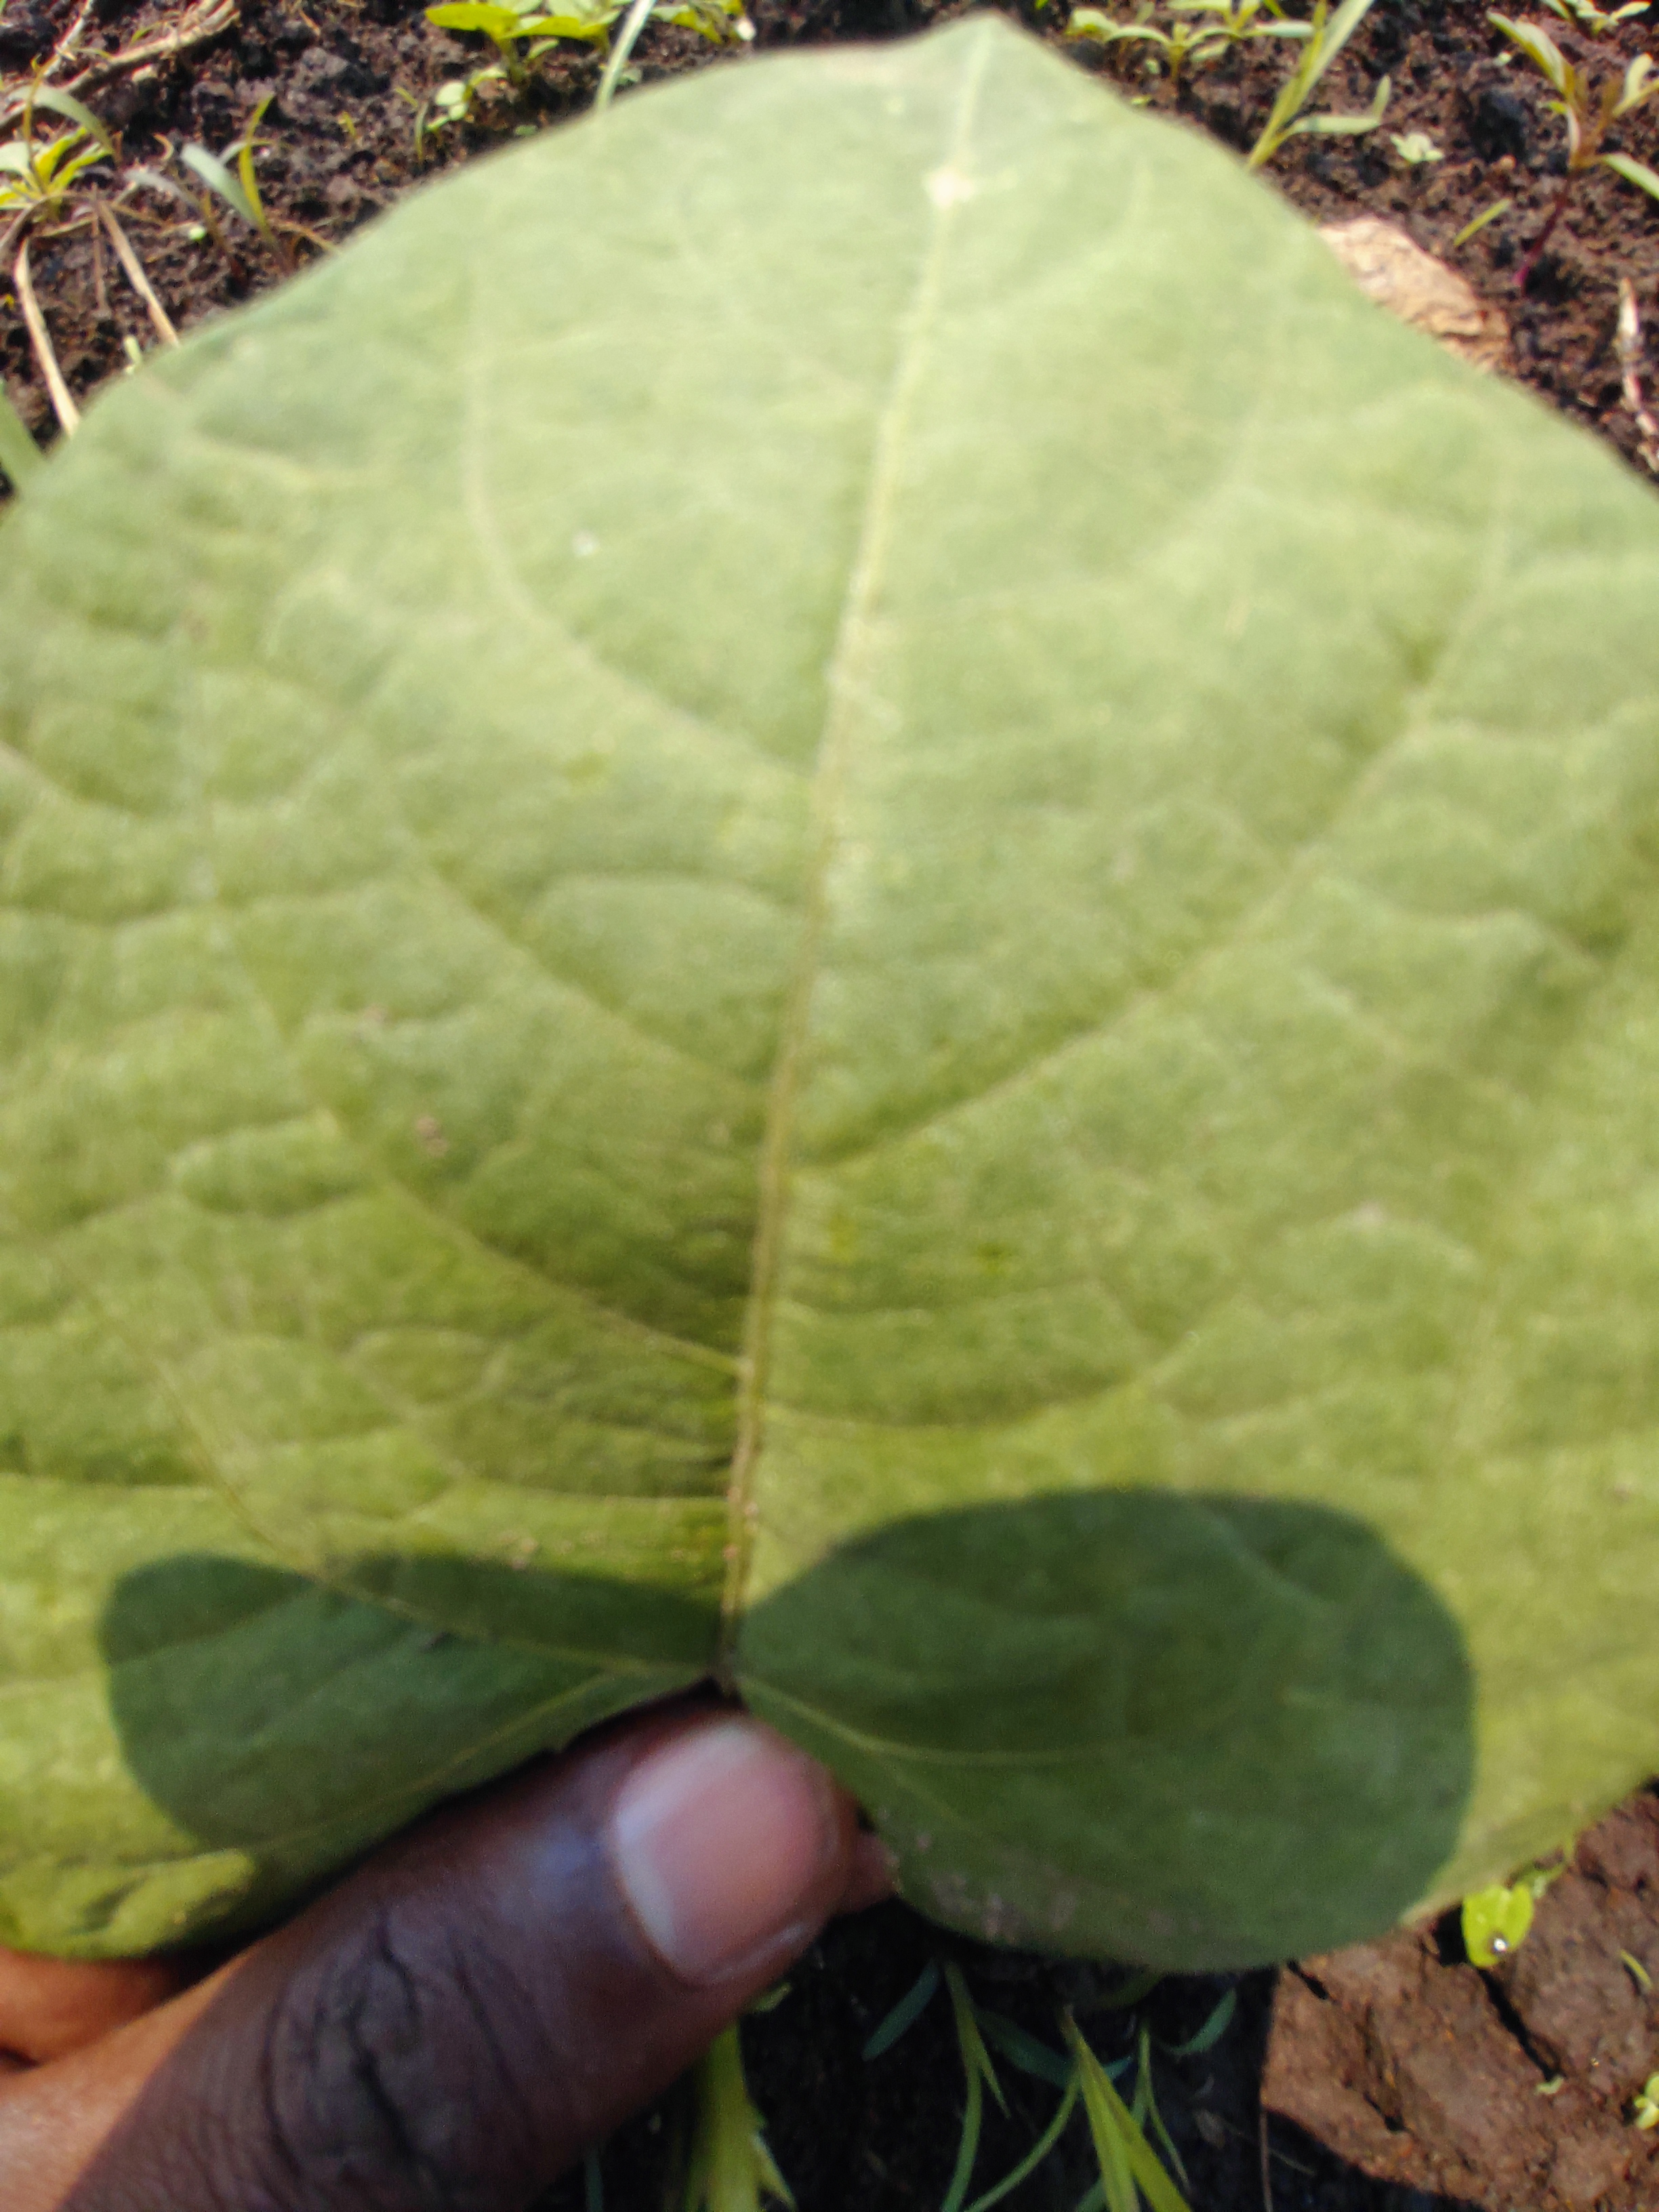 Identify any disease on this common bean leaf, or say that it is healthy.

healthy
